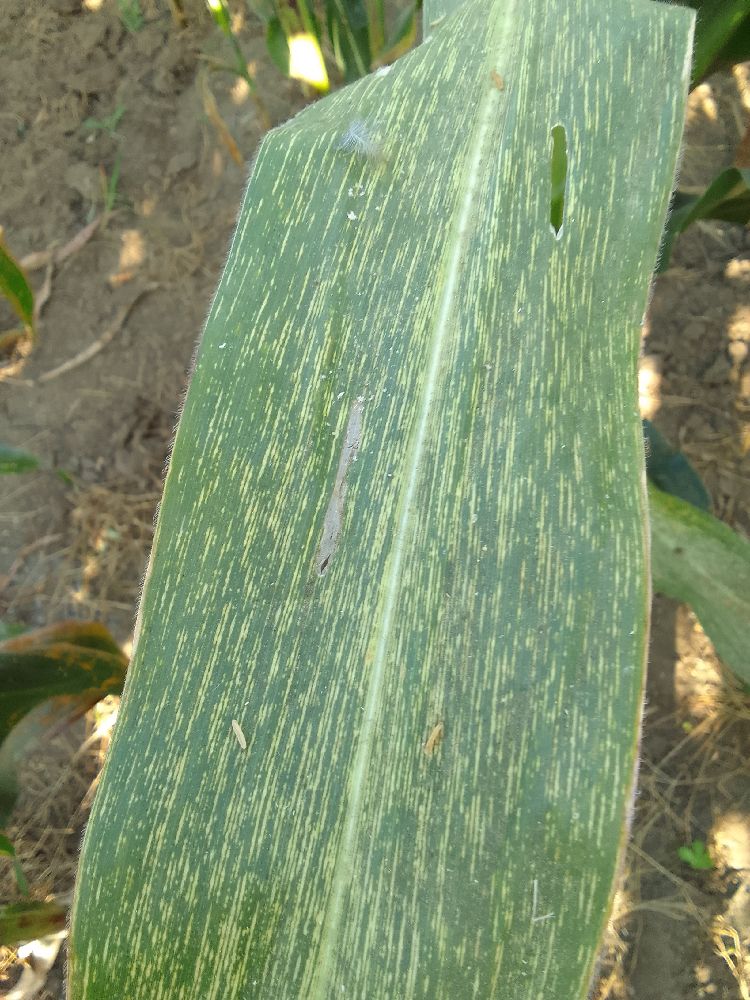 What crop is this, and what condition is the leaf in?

maize, maize streak virus
